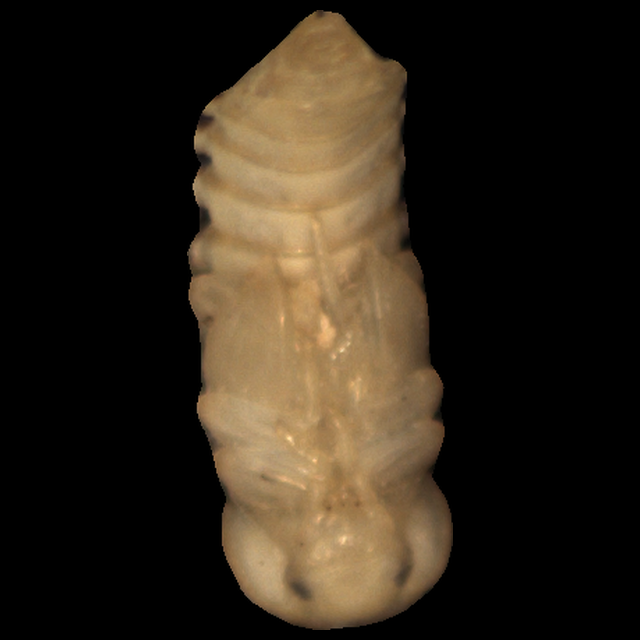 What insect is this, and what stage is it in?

mealworm pupa
